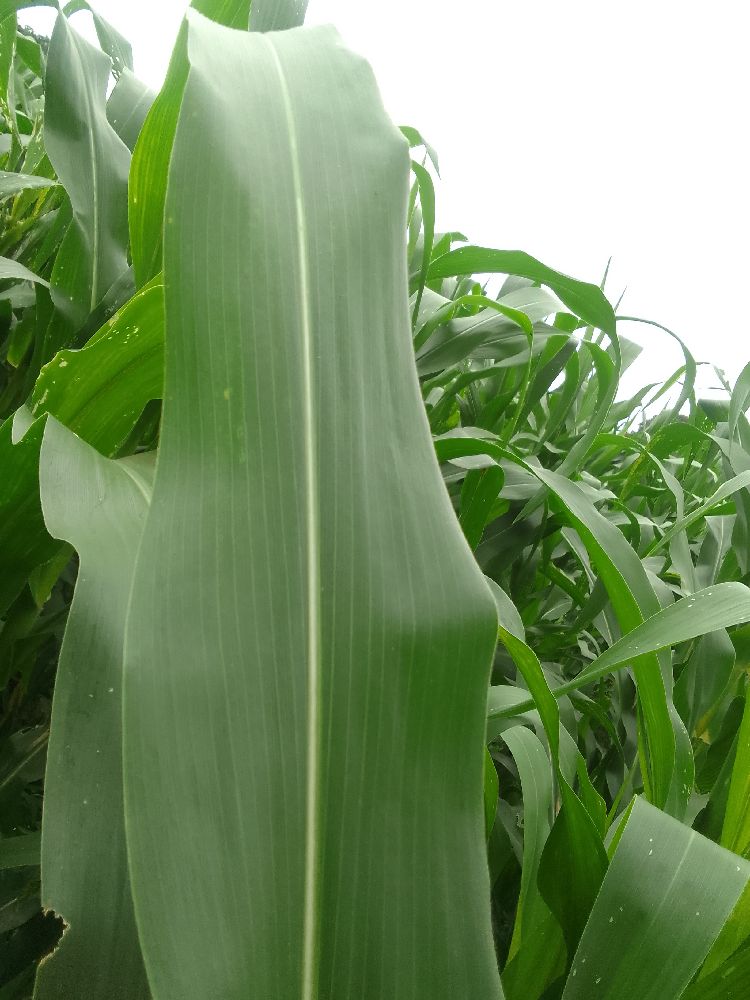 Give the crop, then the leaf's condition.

maize, healthy
